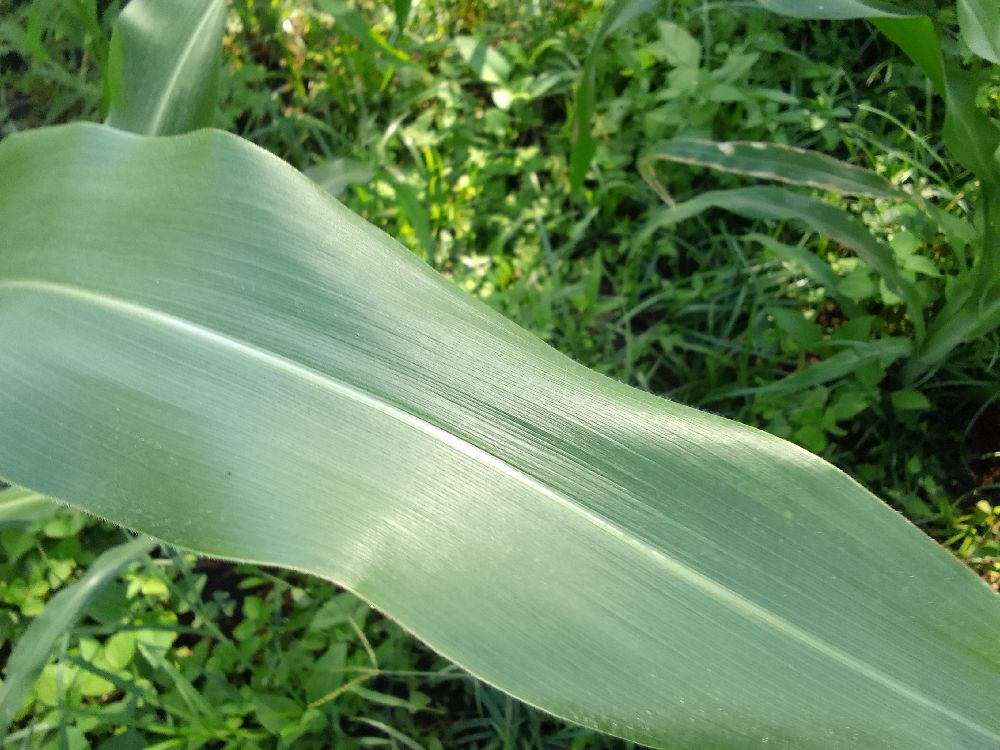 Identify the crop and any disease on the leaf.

maize, healthy
